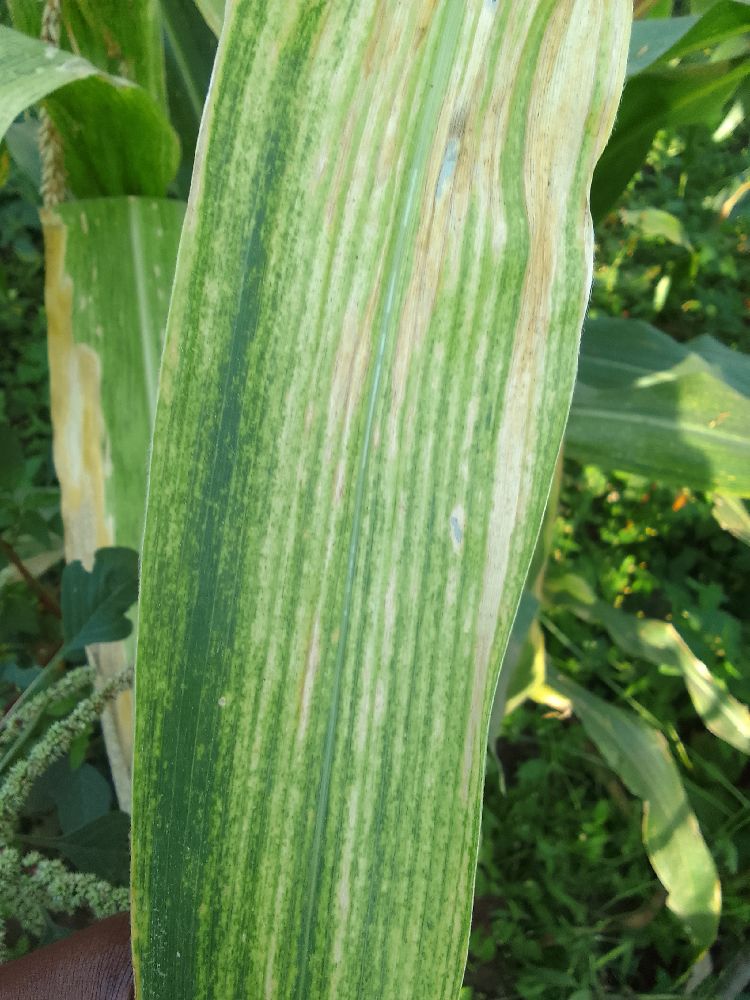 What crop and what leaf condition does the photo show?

maize, maize lethal necrosis
